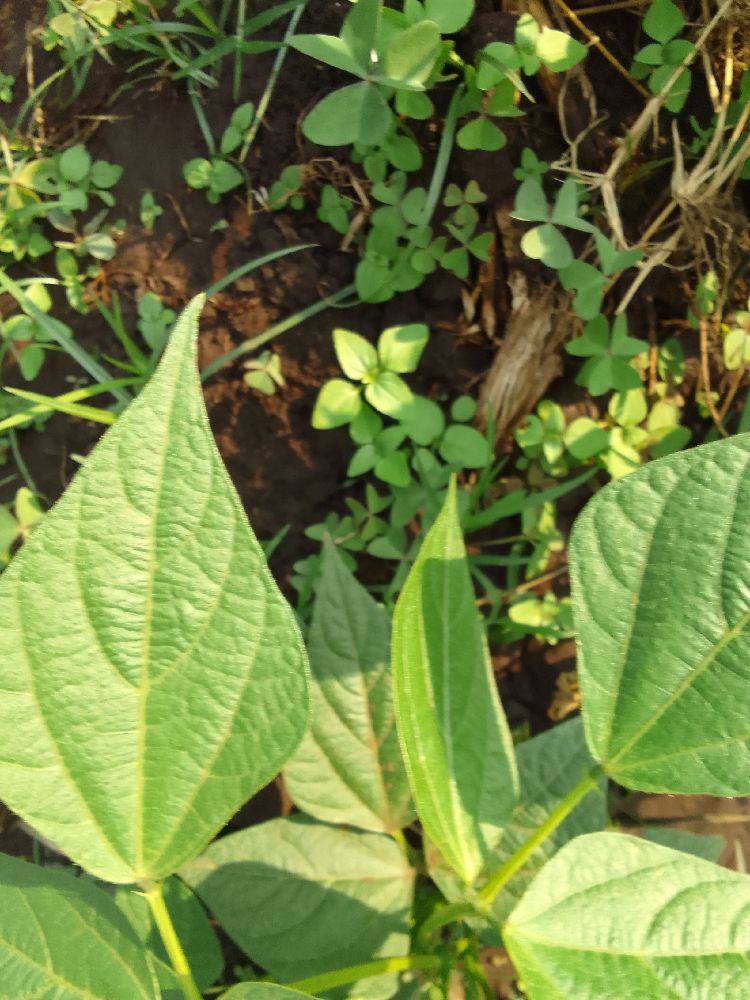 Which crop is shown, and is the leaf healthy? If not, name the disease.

common bean, healthy
